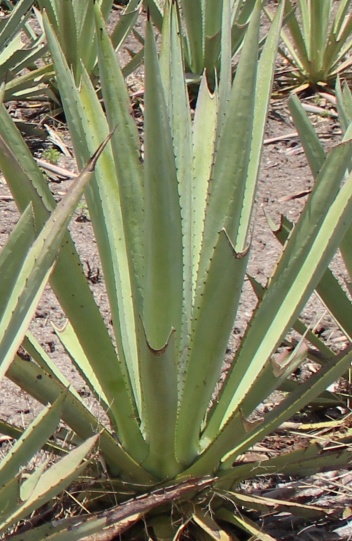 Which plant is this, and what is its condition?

agave, yellow
